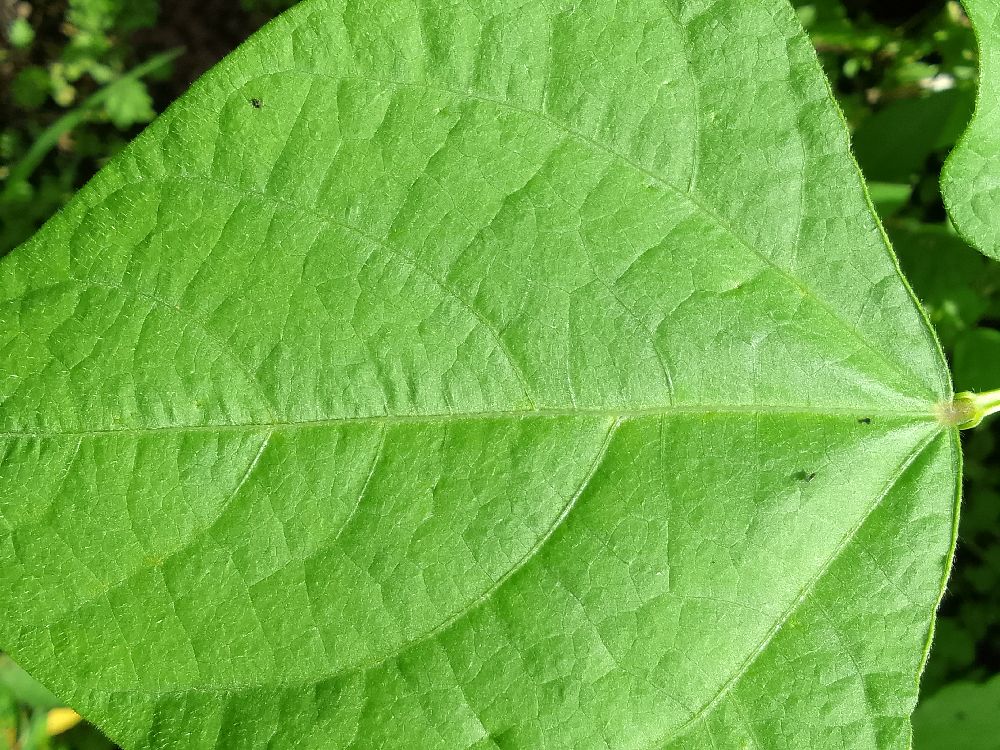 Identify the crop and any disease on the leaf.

common bean, healthy
